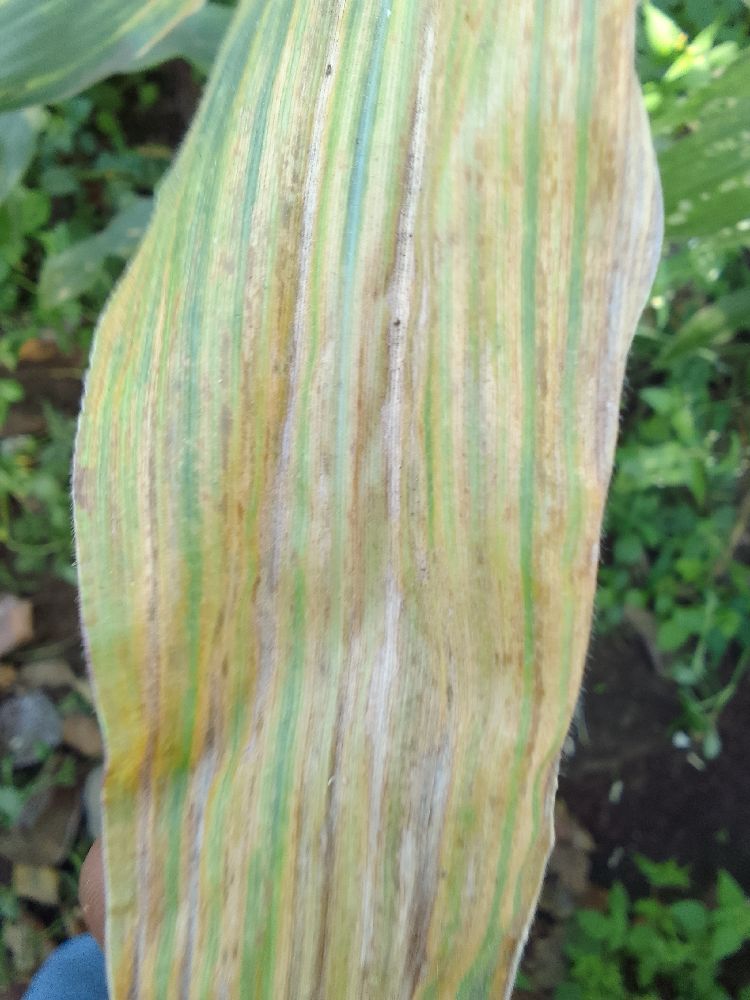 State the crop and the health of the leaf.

maize, maize lethal necrosis
